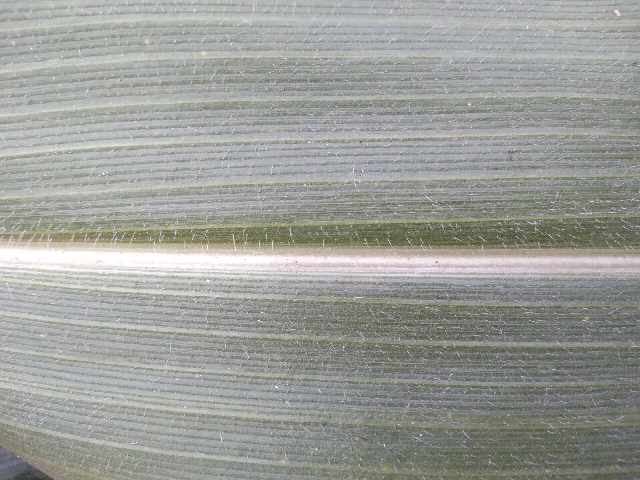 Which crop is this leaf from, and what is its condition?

maize, healthy
